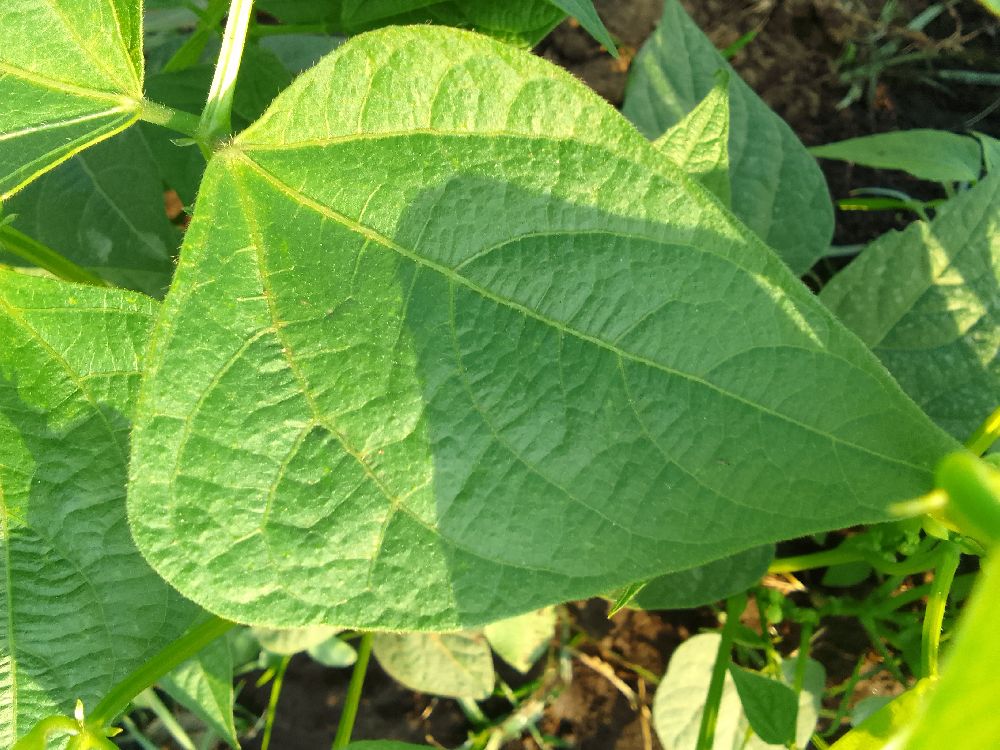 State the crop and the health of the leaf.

common bean, healthy
